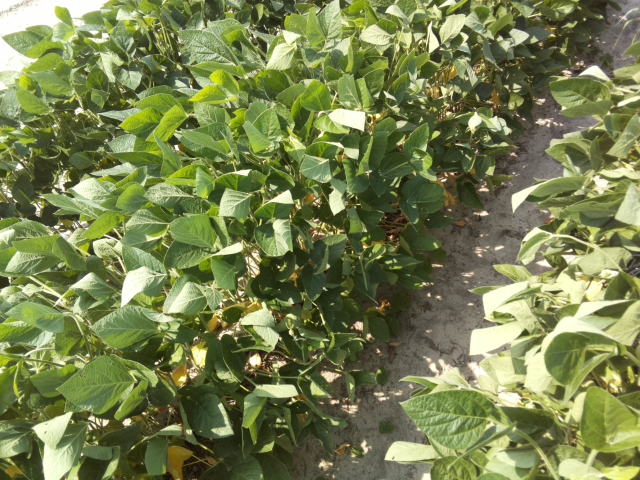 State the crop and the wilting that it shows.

soybean, leaflets folding inward at secondary pulvinus with no turgor loss in leaflets or petioles
